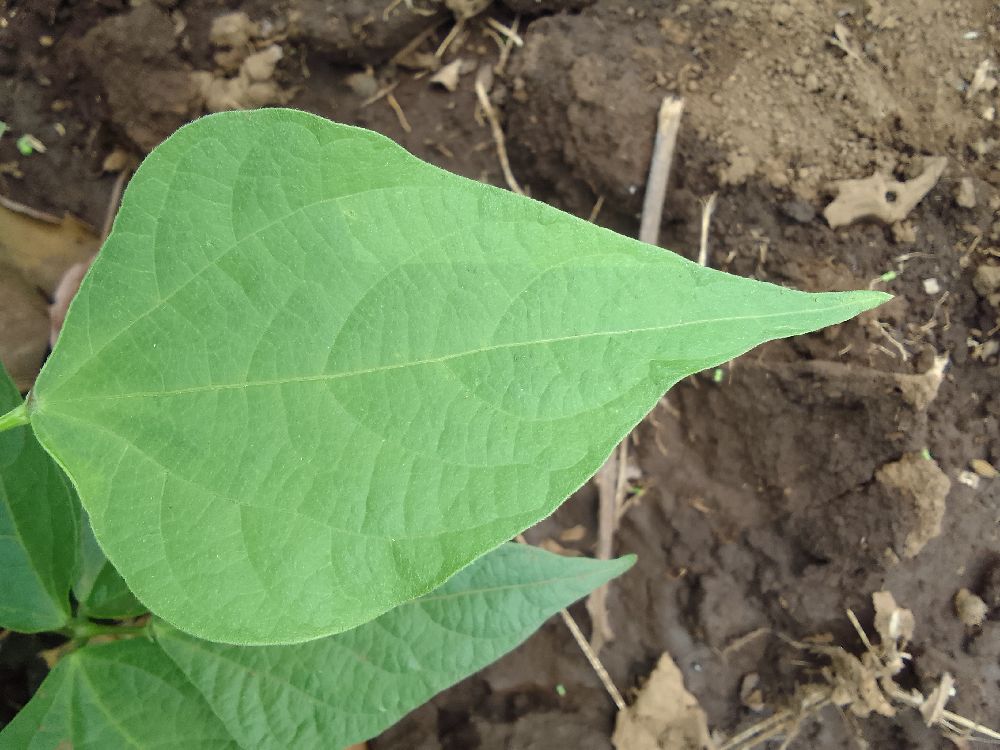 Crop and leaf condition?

common bean, healthy
